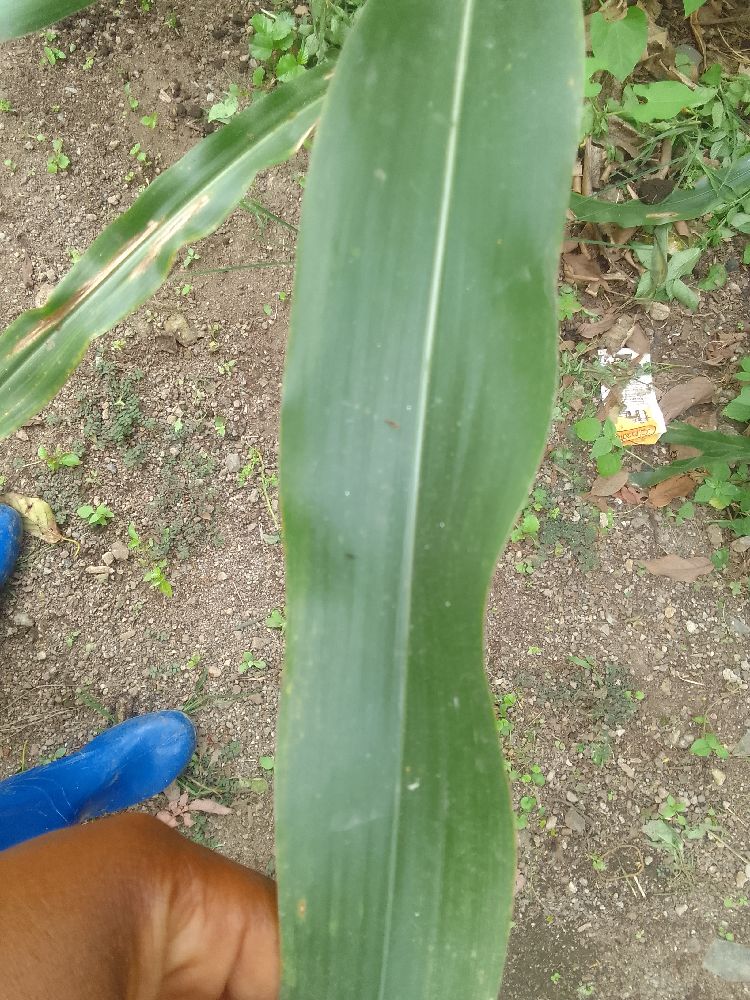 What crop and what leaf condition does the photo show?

maize, healthy
